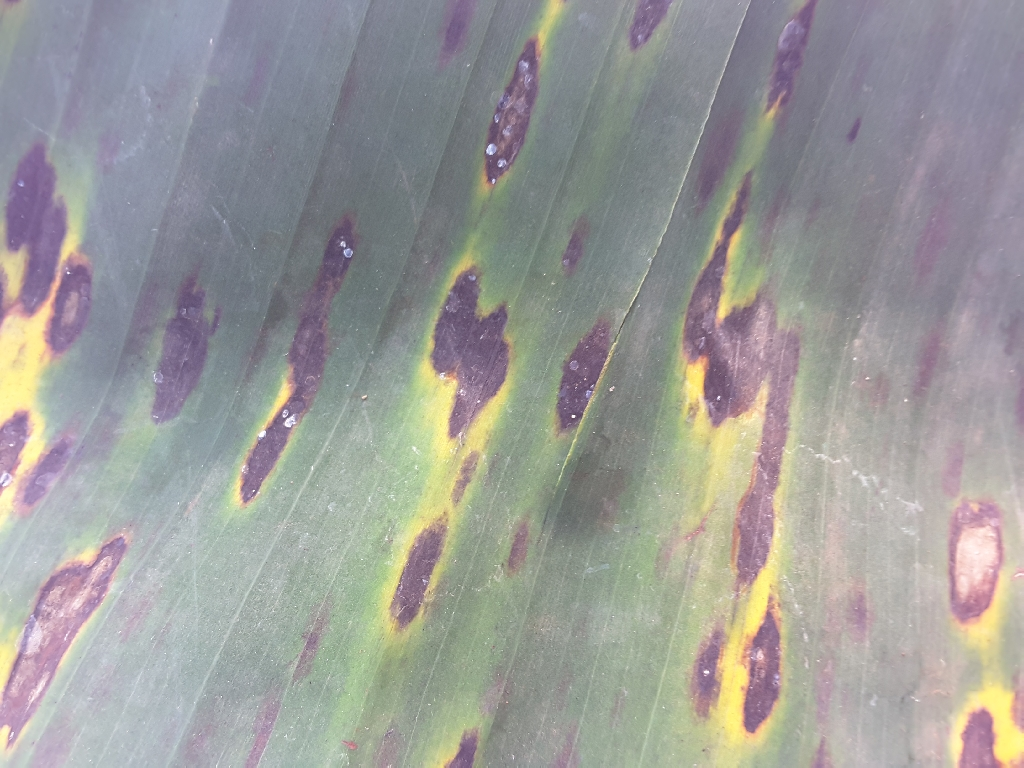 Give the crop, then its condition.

banana, black sigatoka
